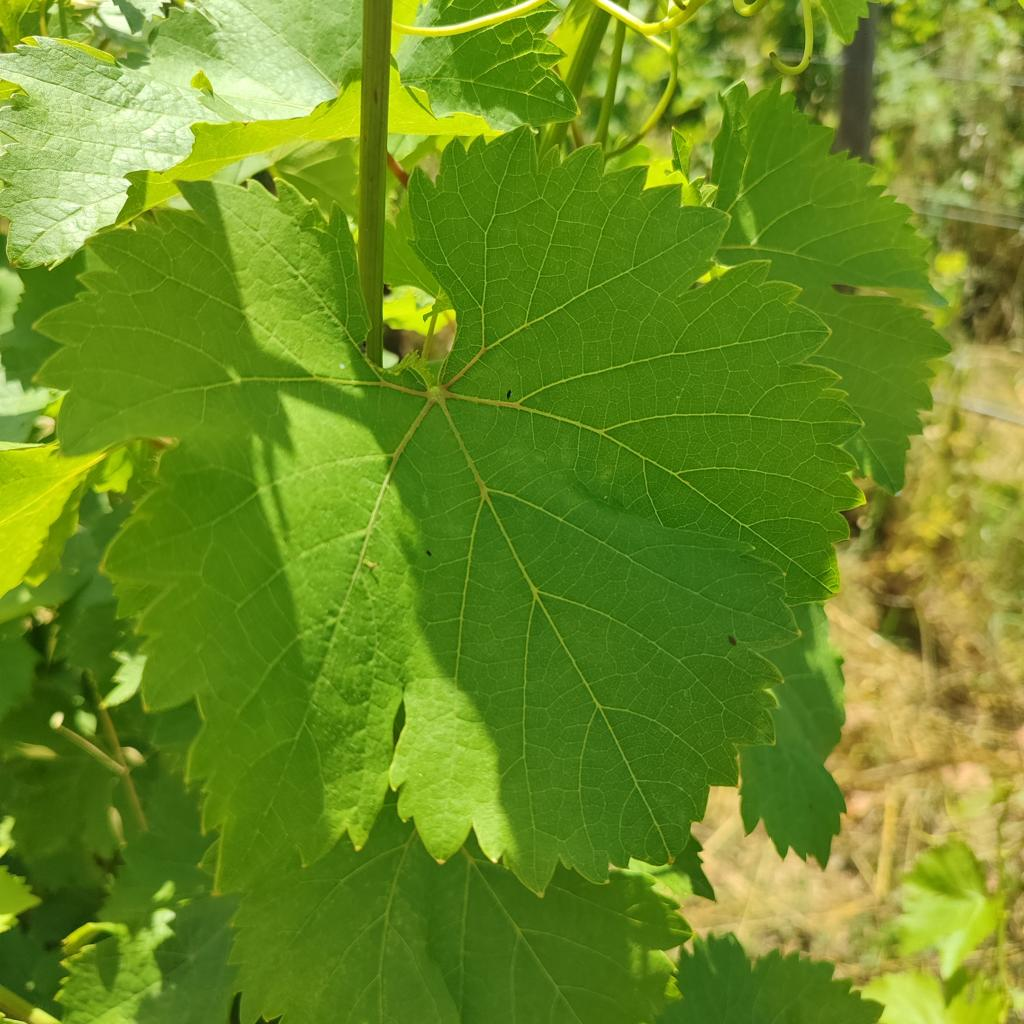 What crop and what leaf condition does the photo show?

grapevine, healthy
